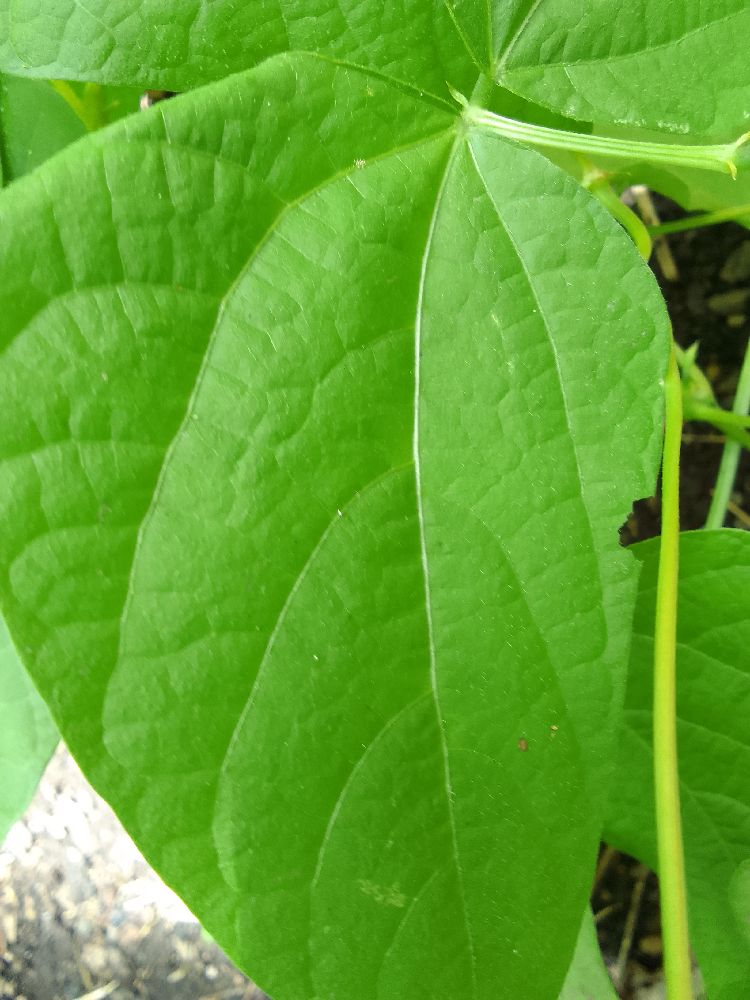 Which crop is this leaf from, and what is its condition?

common bean, healthy
